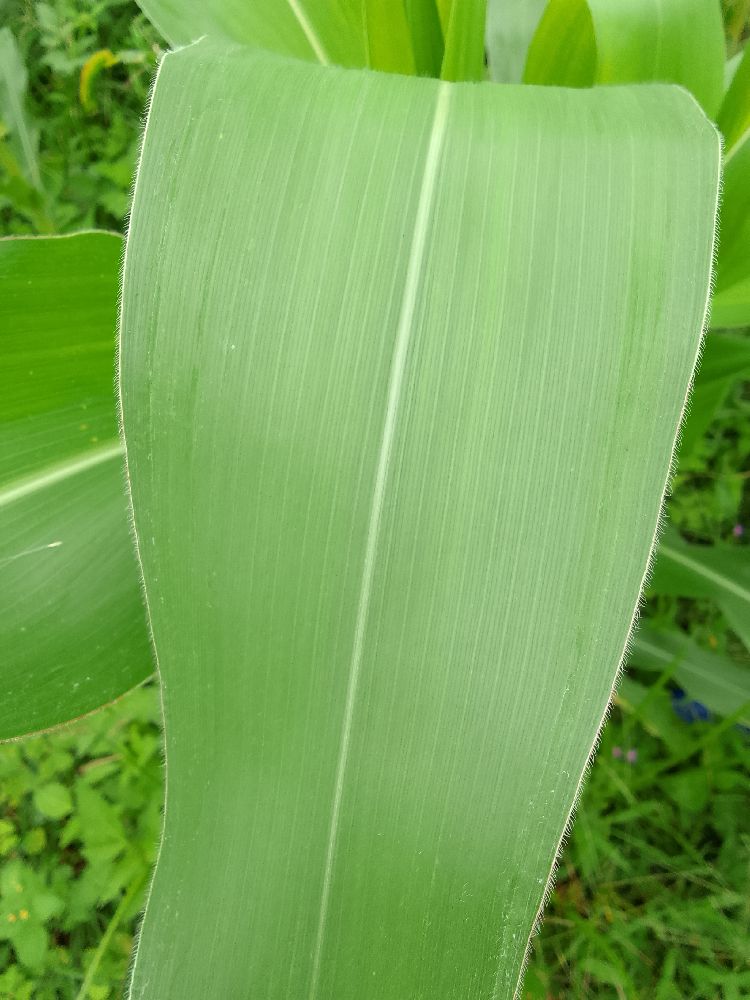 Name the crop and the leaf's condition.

maize, healthy
